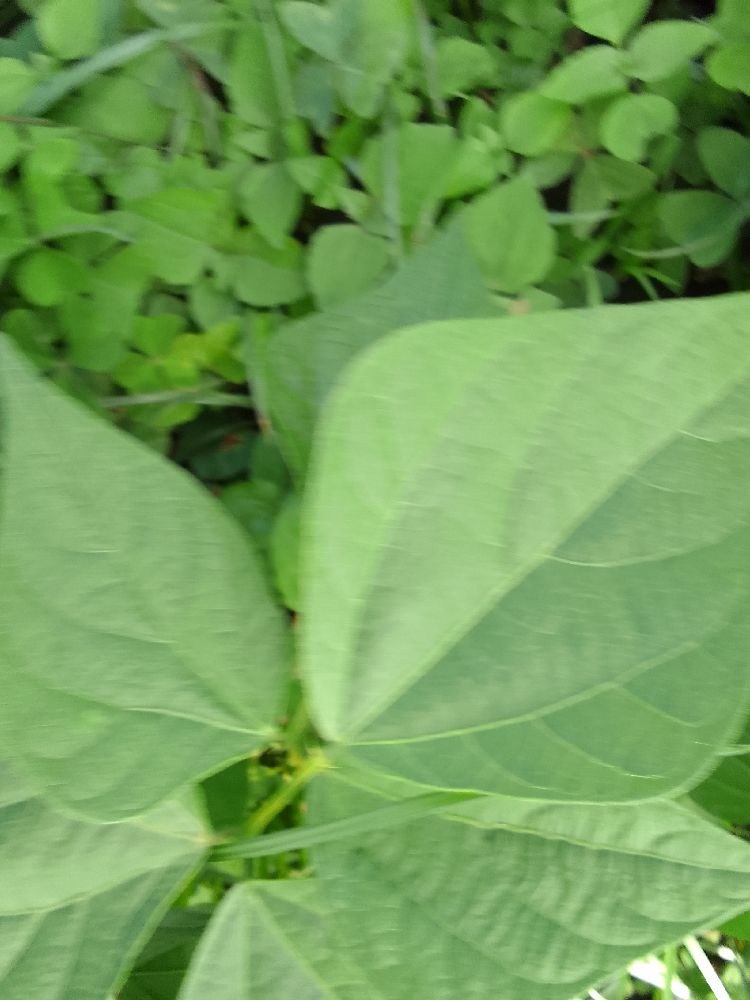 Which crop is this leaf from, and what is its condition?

common bean, healthy
